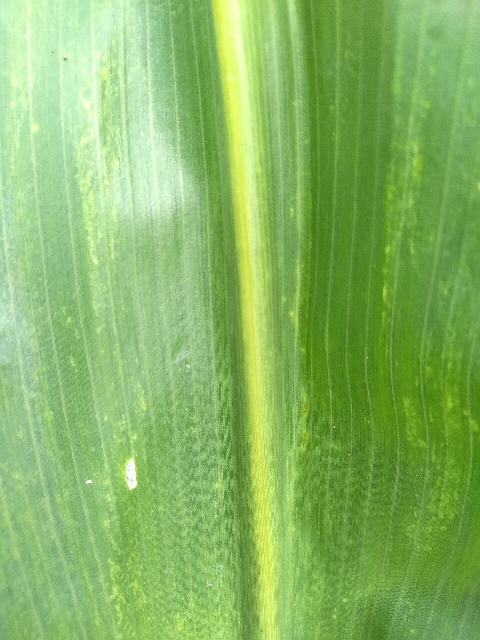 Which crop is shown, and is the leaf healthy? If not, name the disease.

maize, maize lethal necrosis
